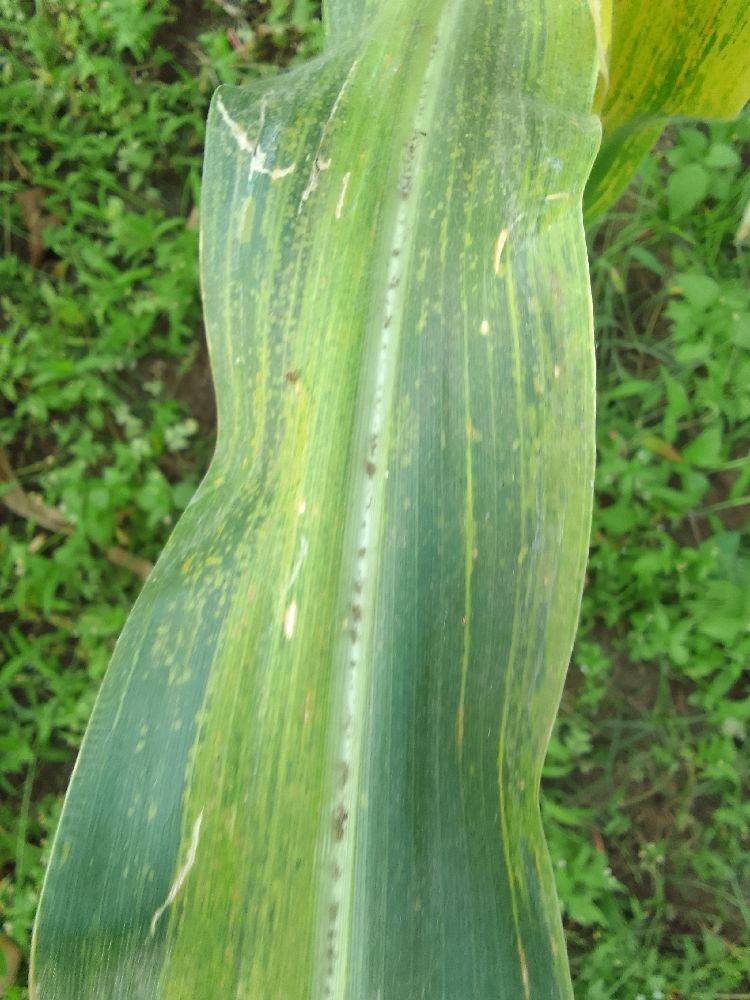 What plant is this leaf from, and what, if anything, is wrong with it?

maize, maize lethal necrosis
